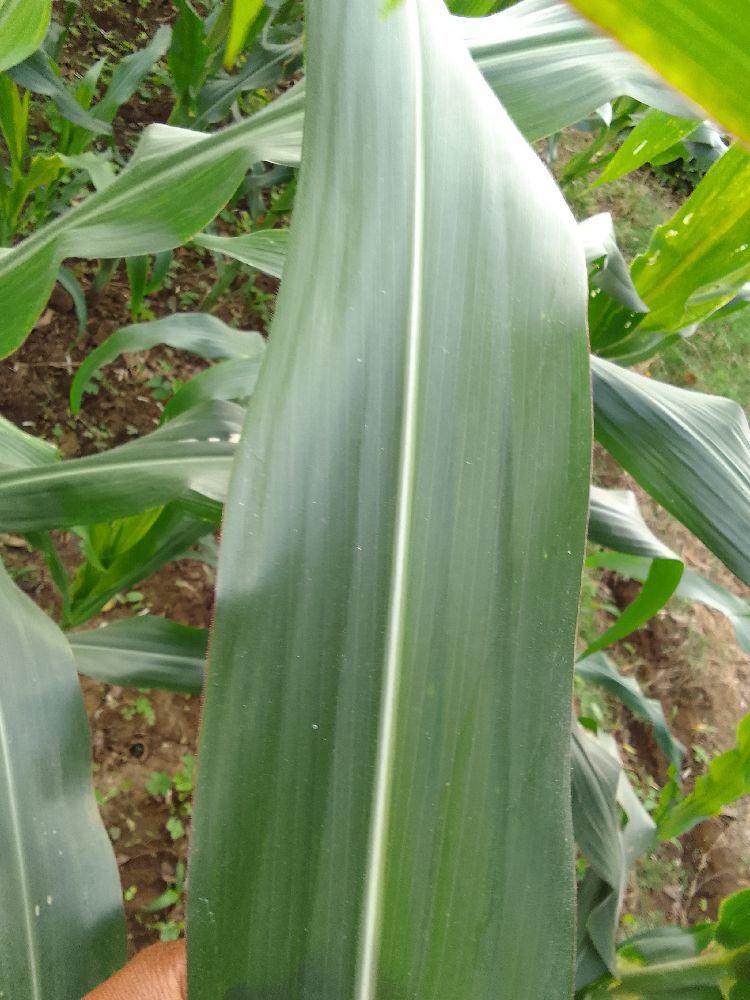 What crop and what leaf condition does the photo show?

maize, healthy
